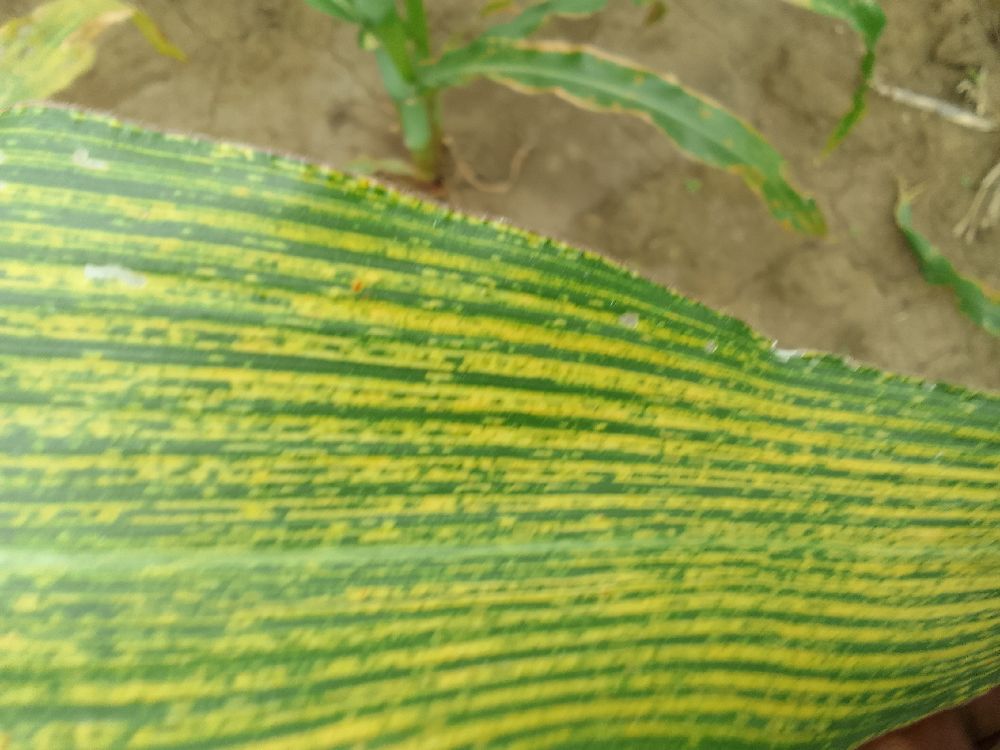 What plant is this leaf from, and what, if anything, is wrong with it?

maize, maize streak virus
